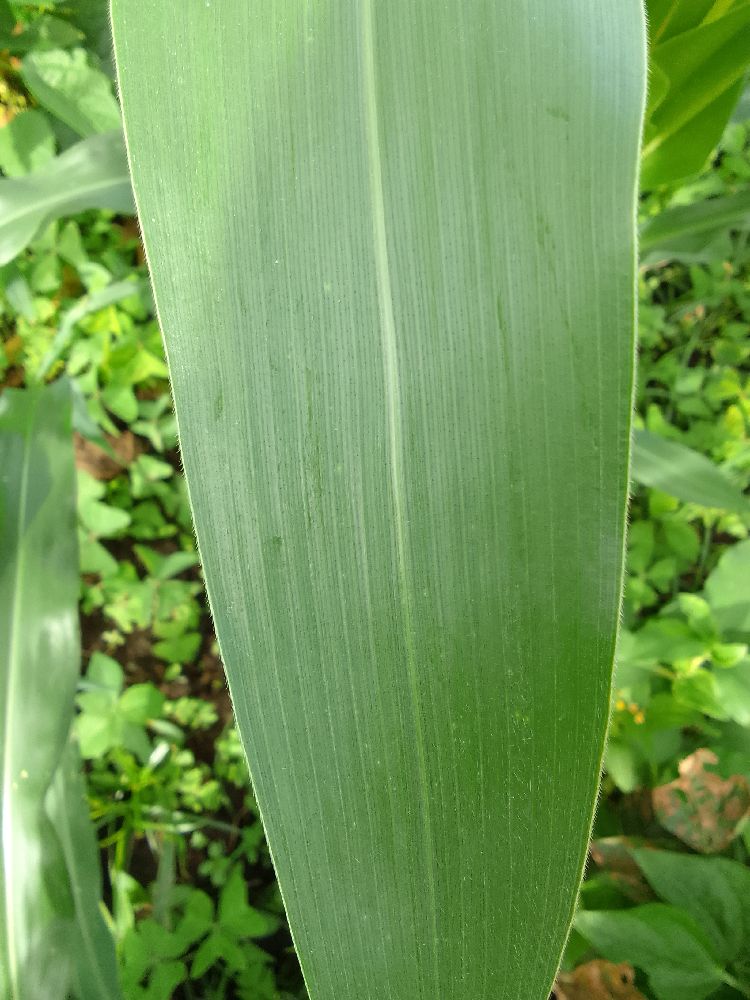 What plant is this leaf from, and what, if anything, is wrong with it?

maize, healthy
